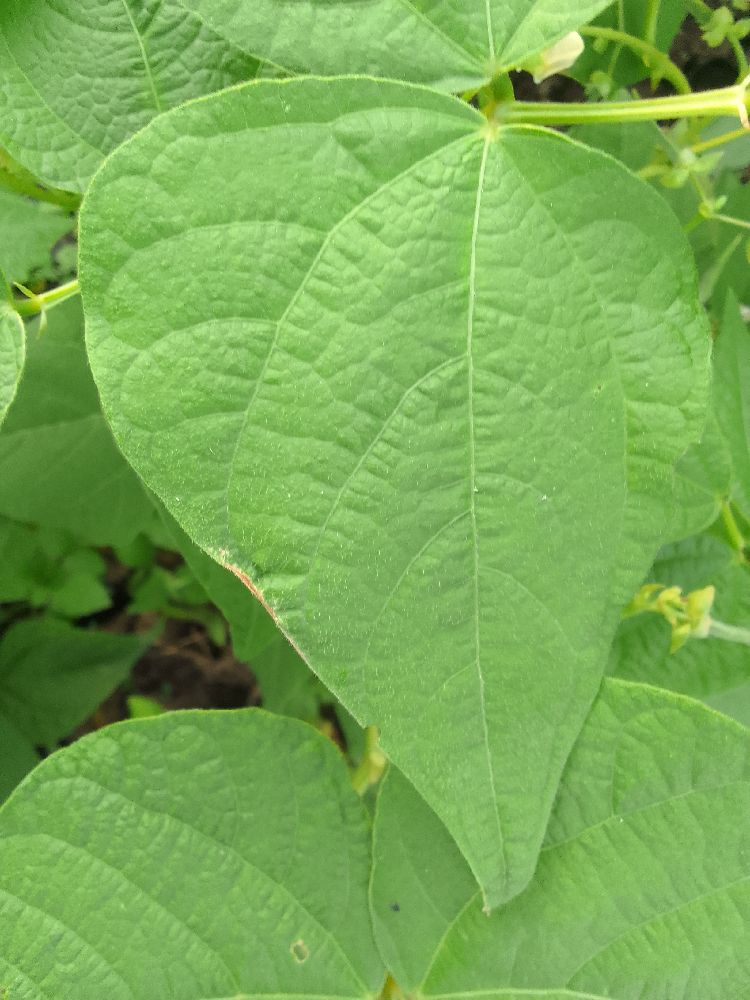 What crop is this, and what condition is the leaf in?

common bean, healthy
